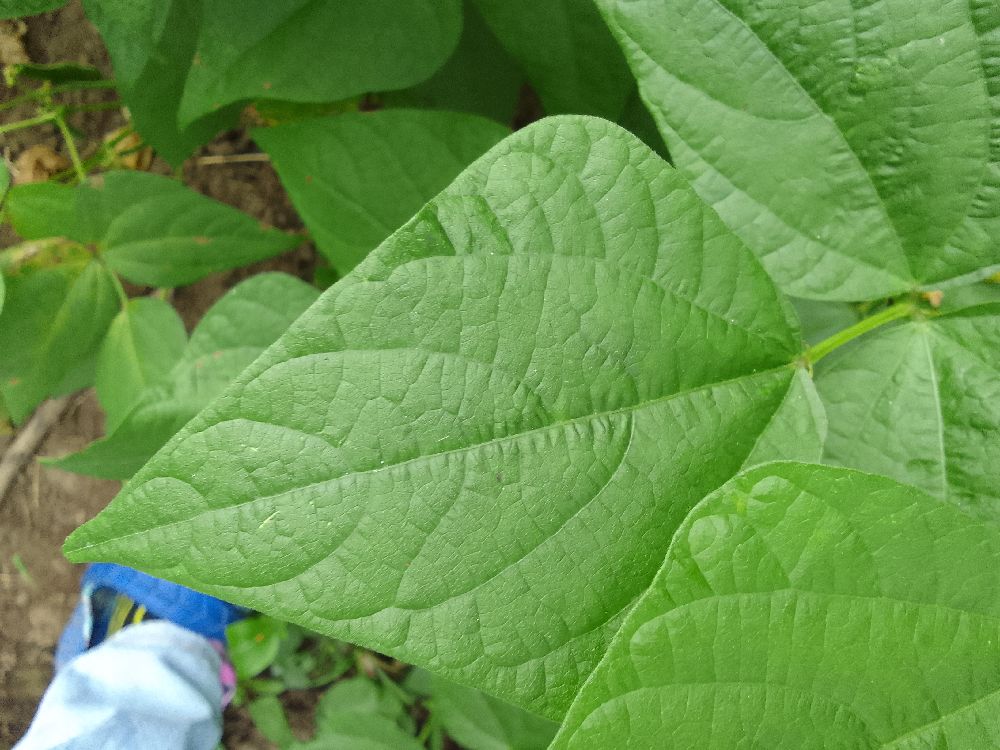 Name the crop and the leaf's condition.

common bean, healthy
